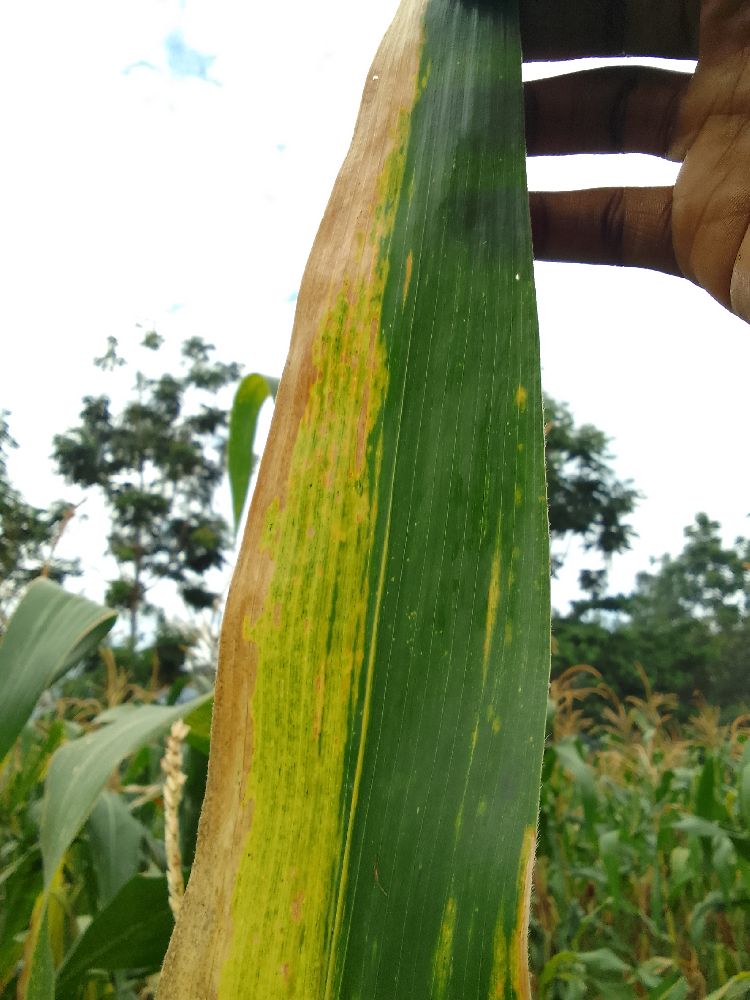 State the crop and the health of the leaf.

maize, maize lethal necrosis
